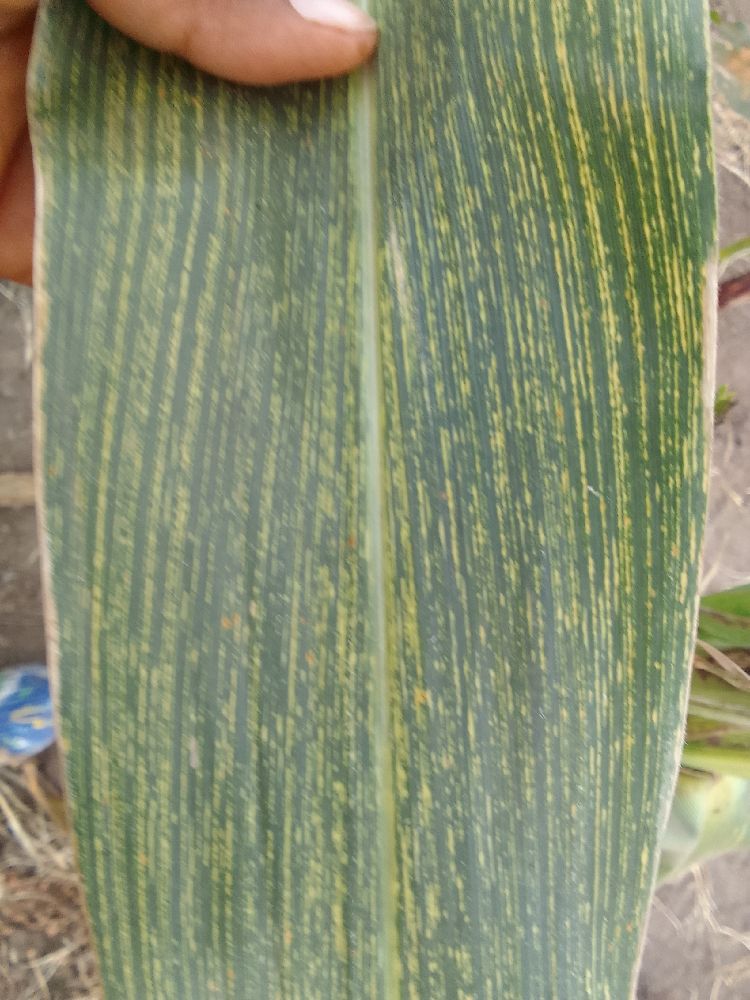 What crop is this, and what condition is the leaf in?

maize, maize streak virus
